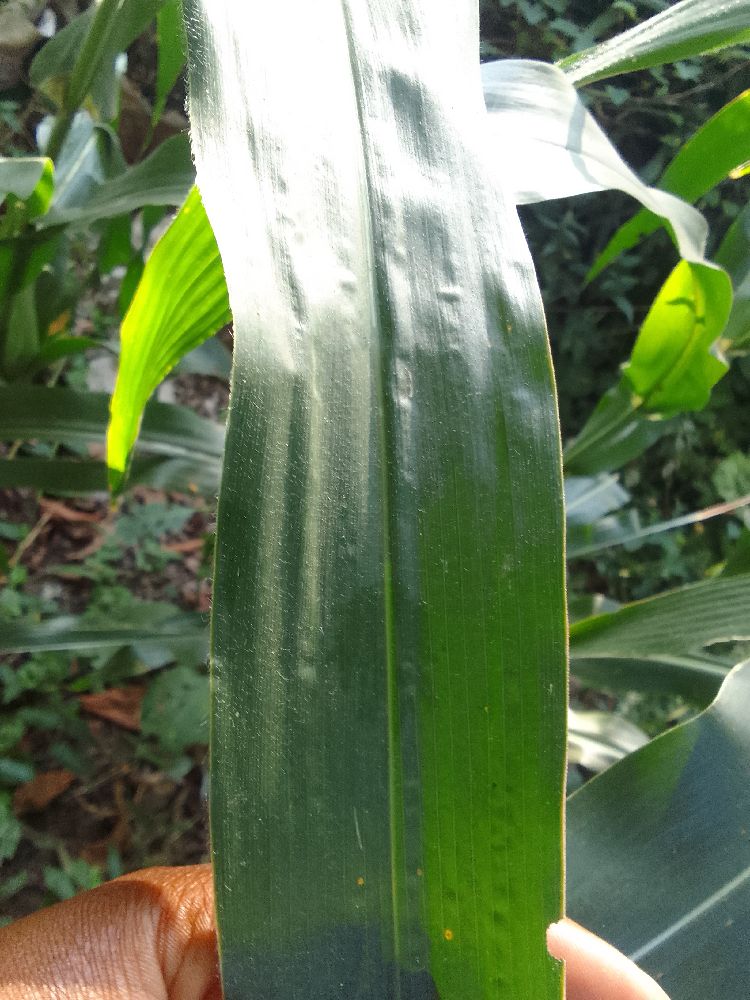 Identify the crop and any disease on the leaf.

maize, healthy
